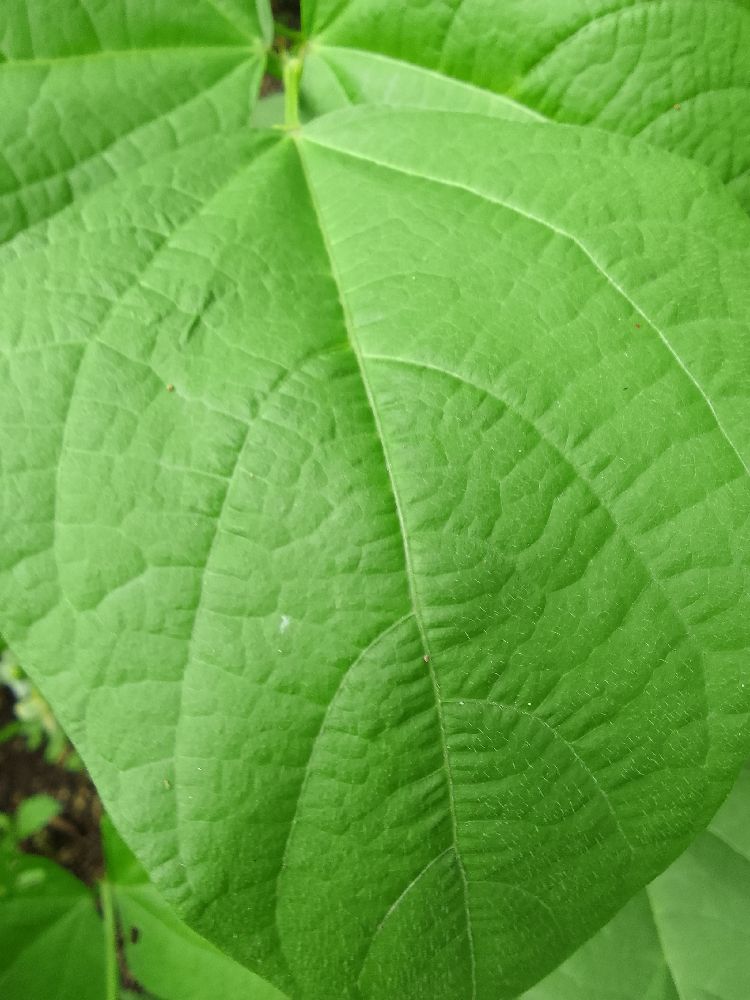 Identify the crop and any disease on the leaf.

common bean, healthy
